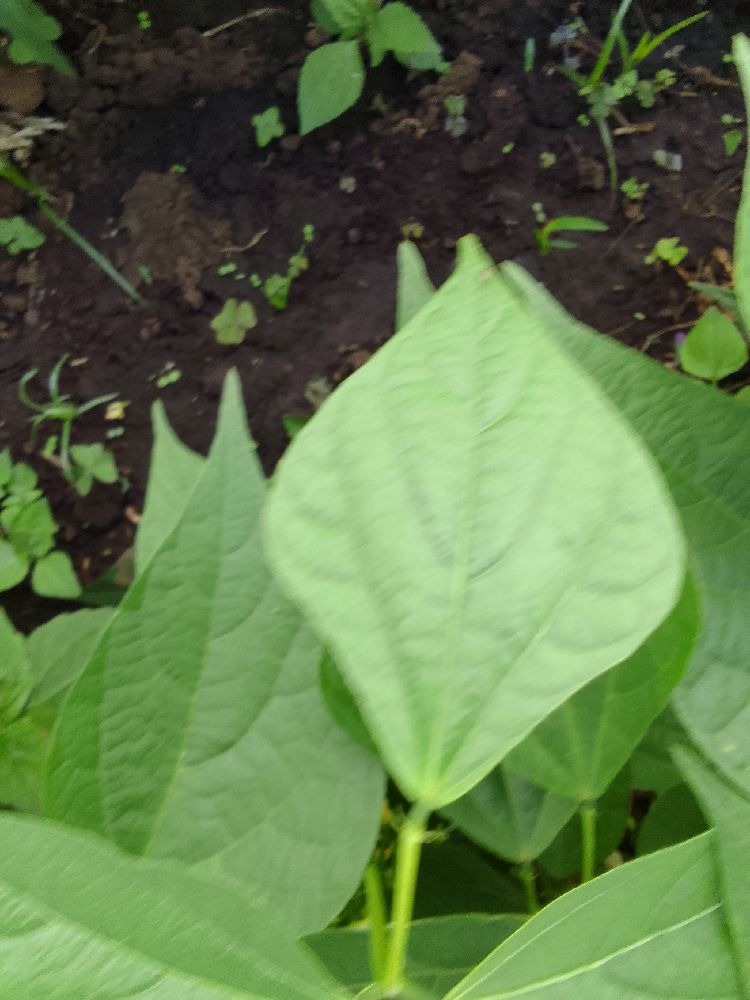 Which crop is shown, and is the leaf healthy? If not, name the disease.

common bean, healthy
